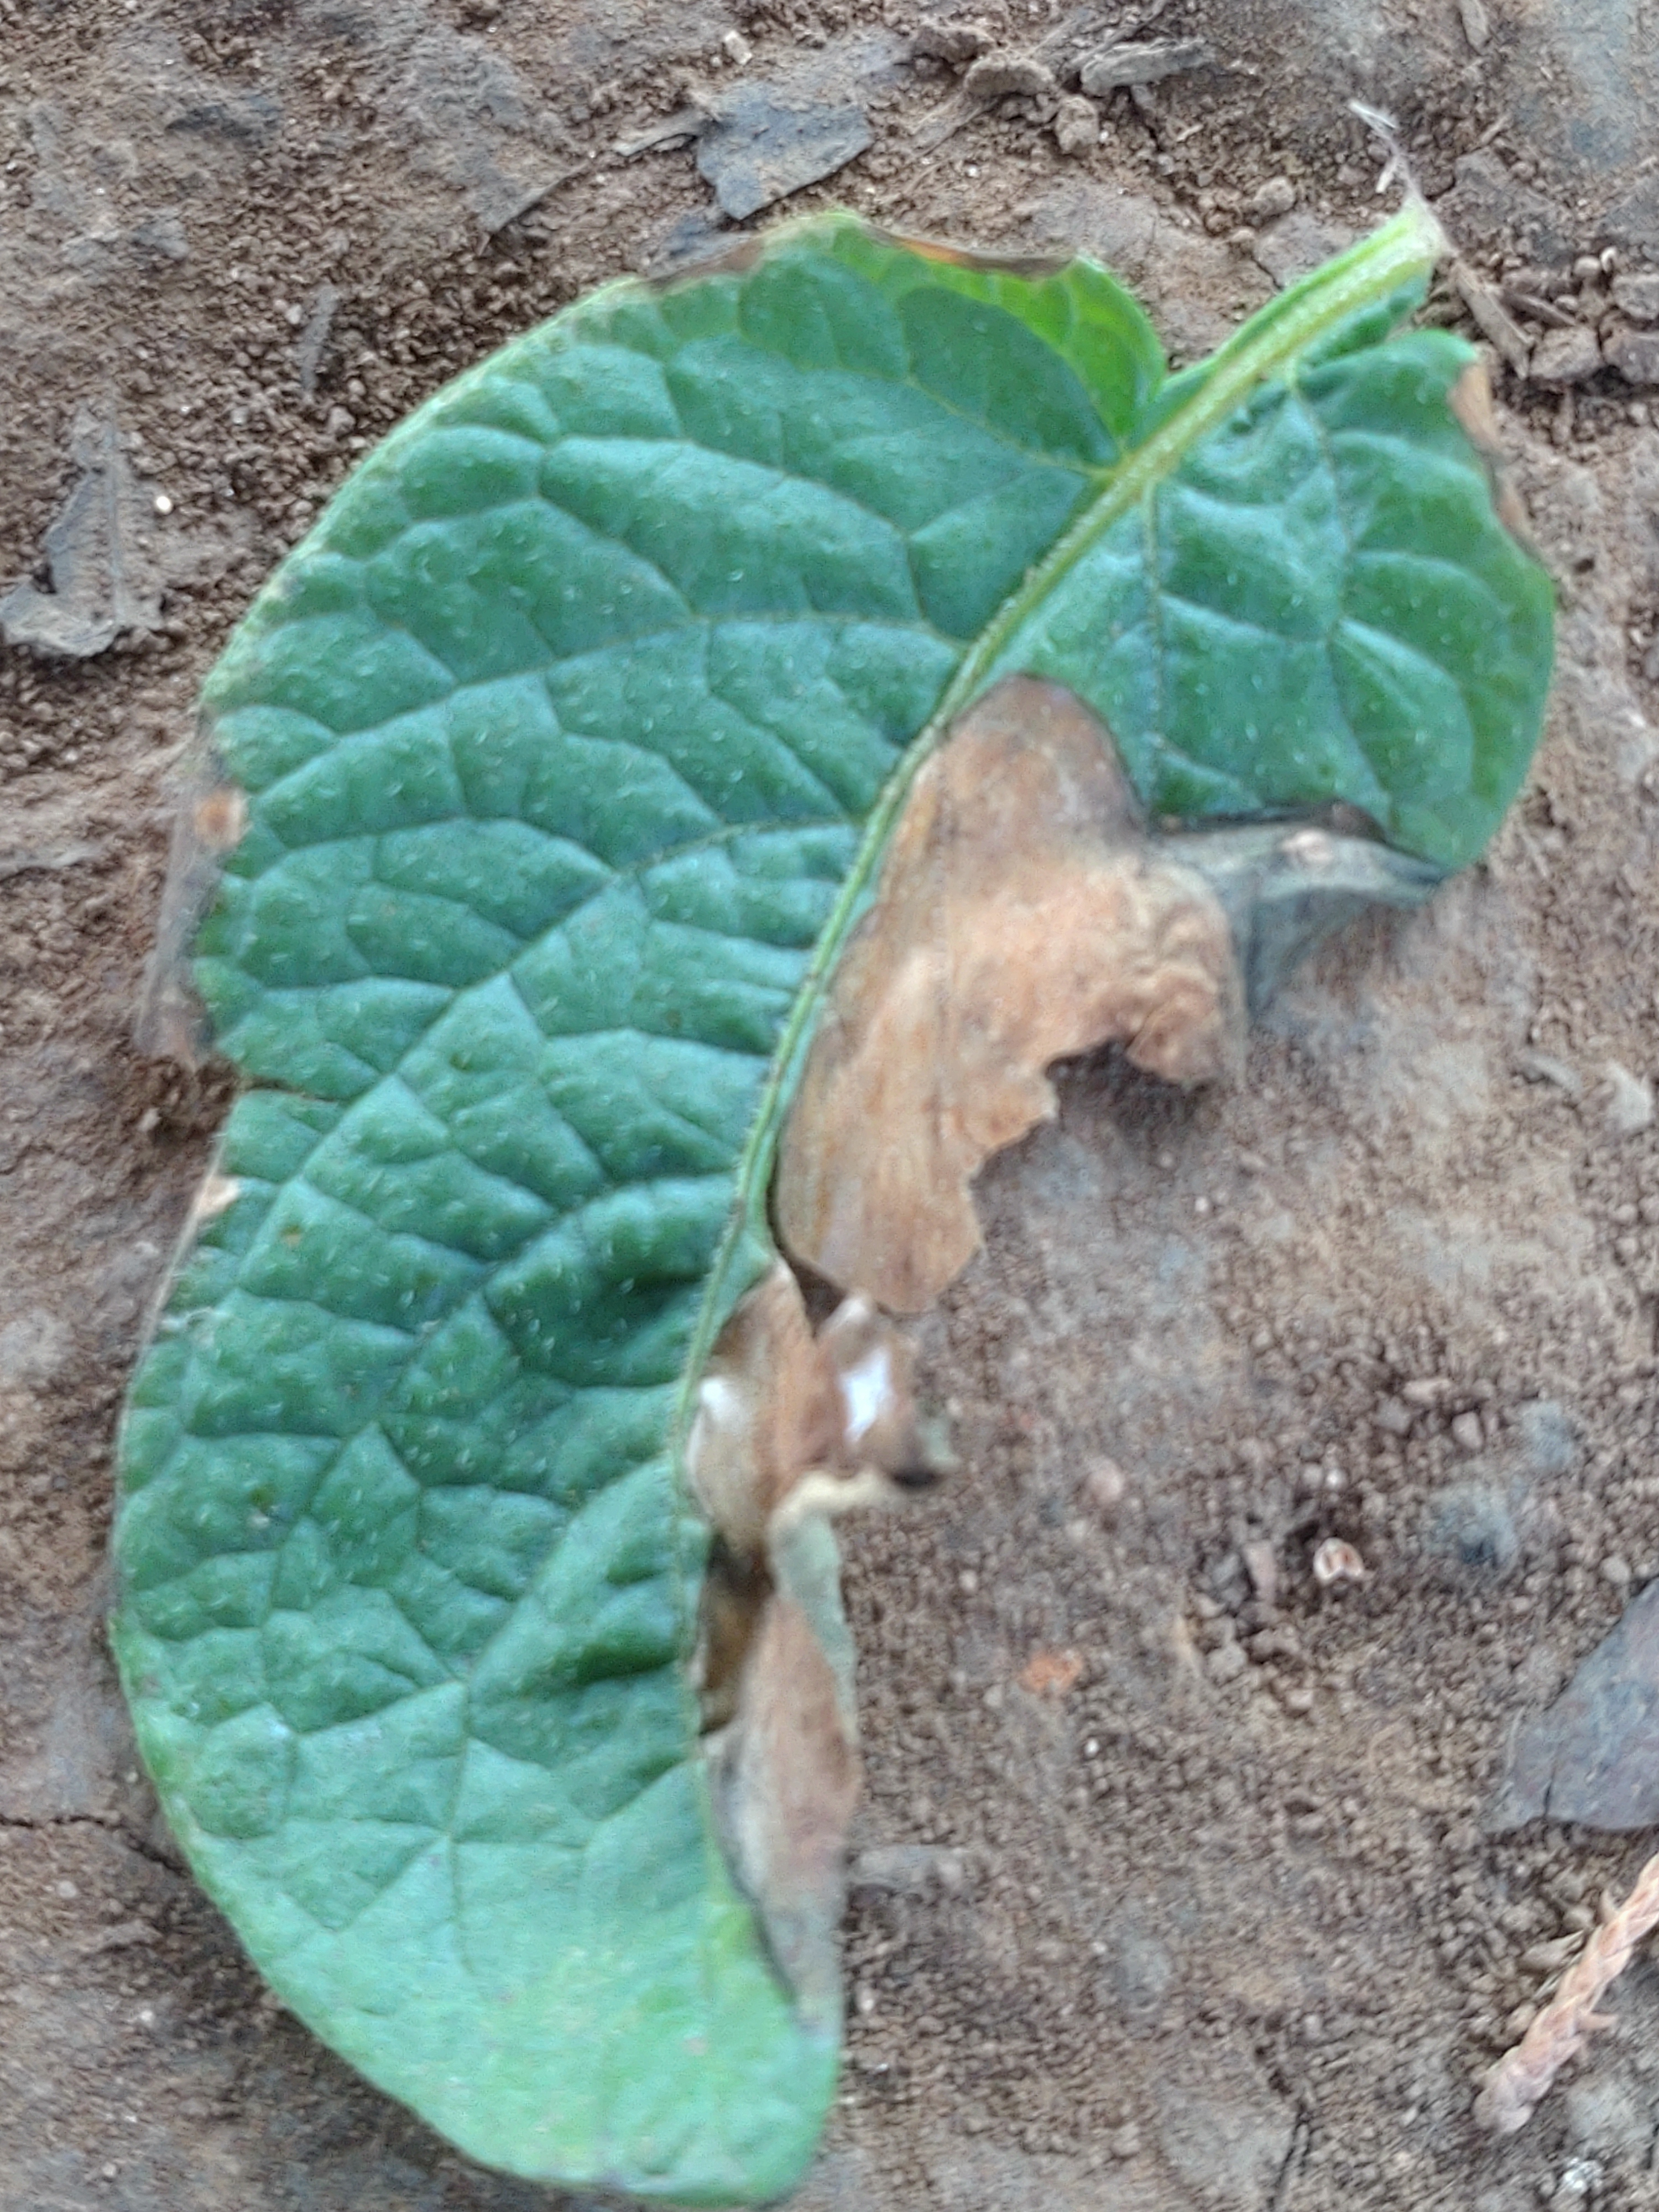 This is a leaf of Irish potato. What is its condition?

early blight
